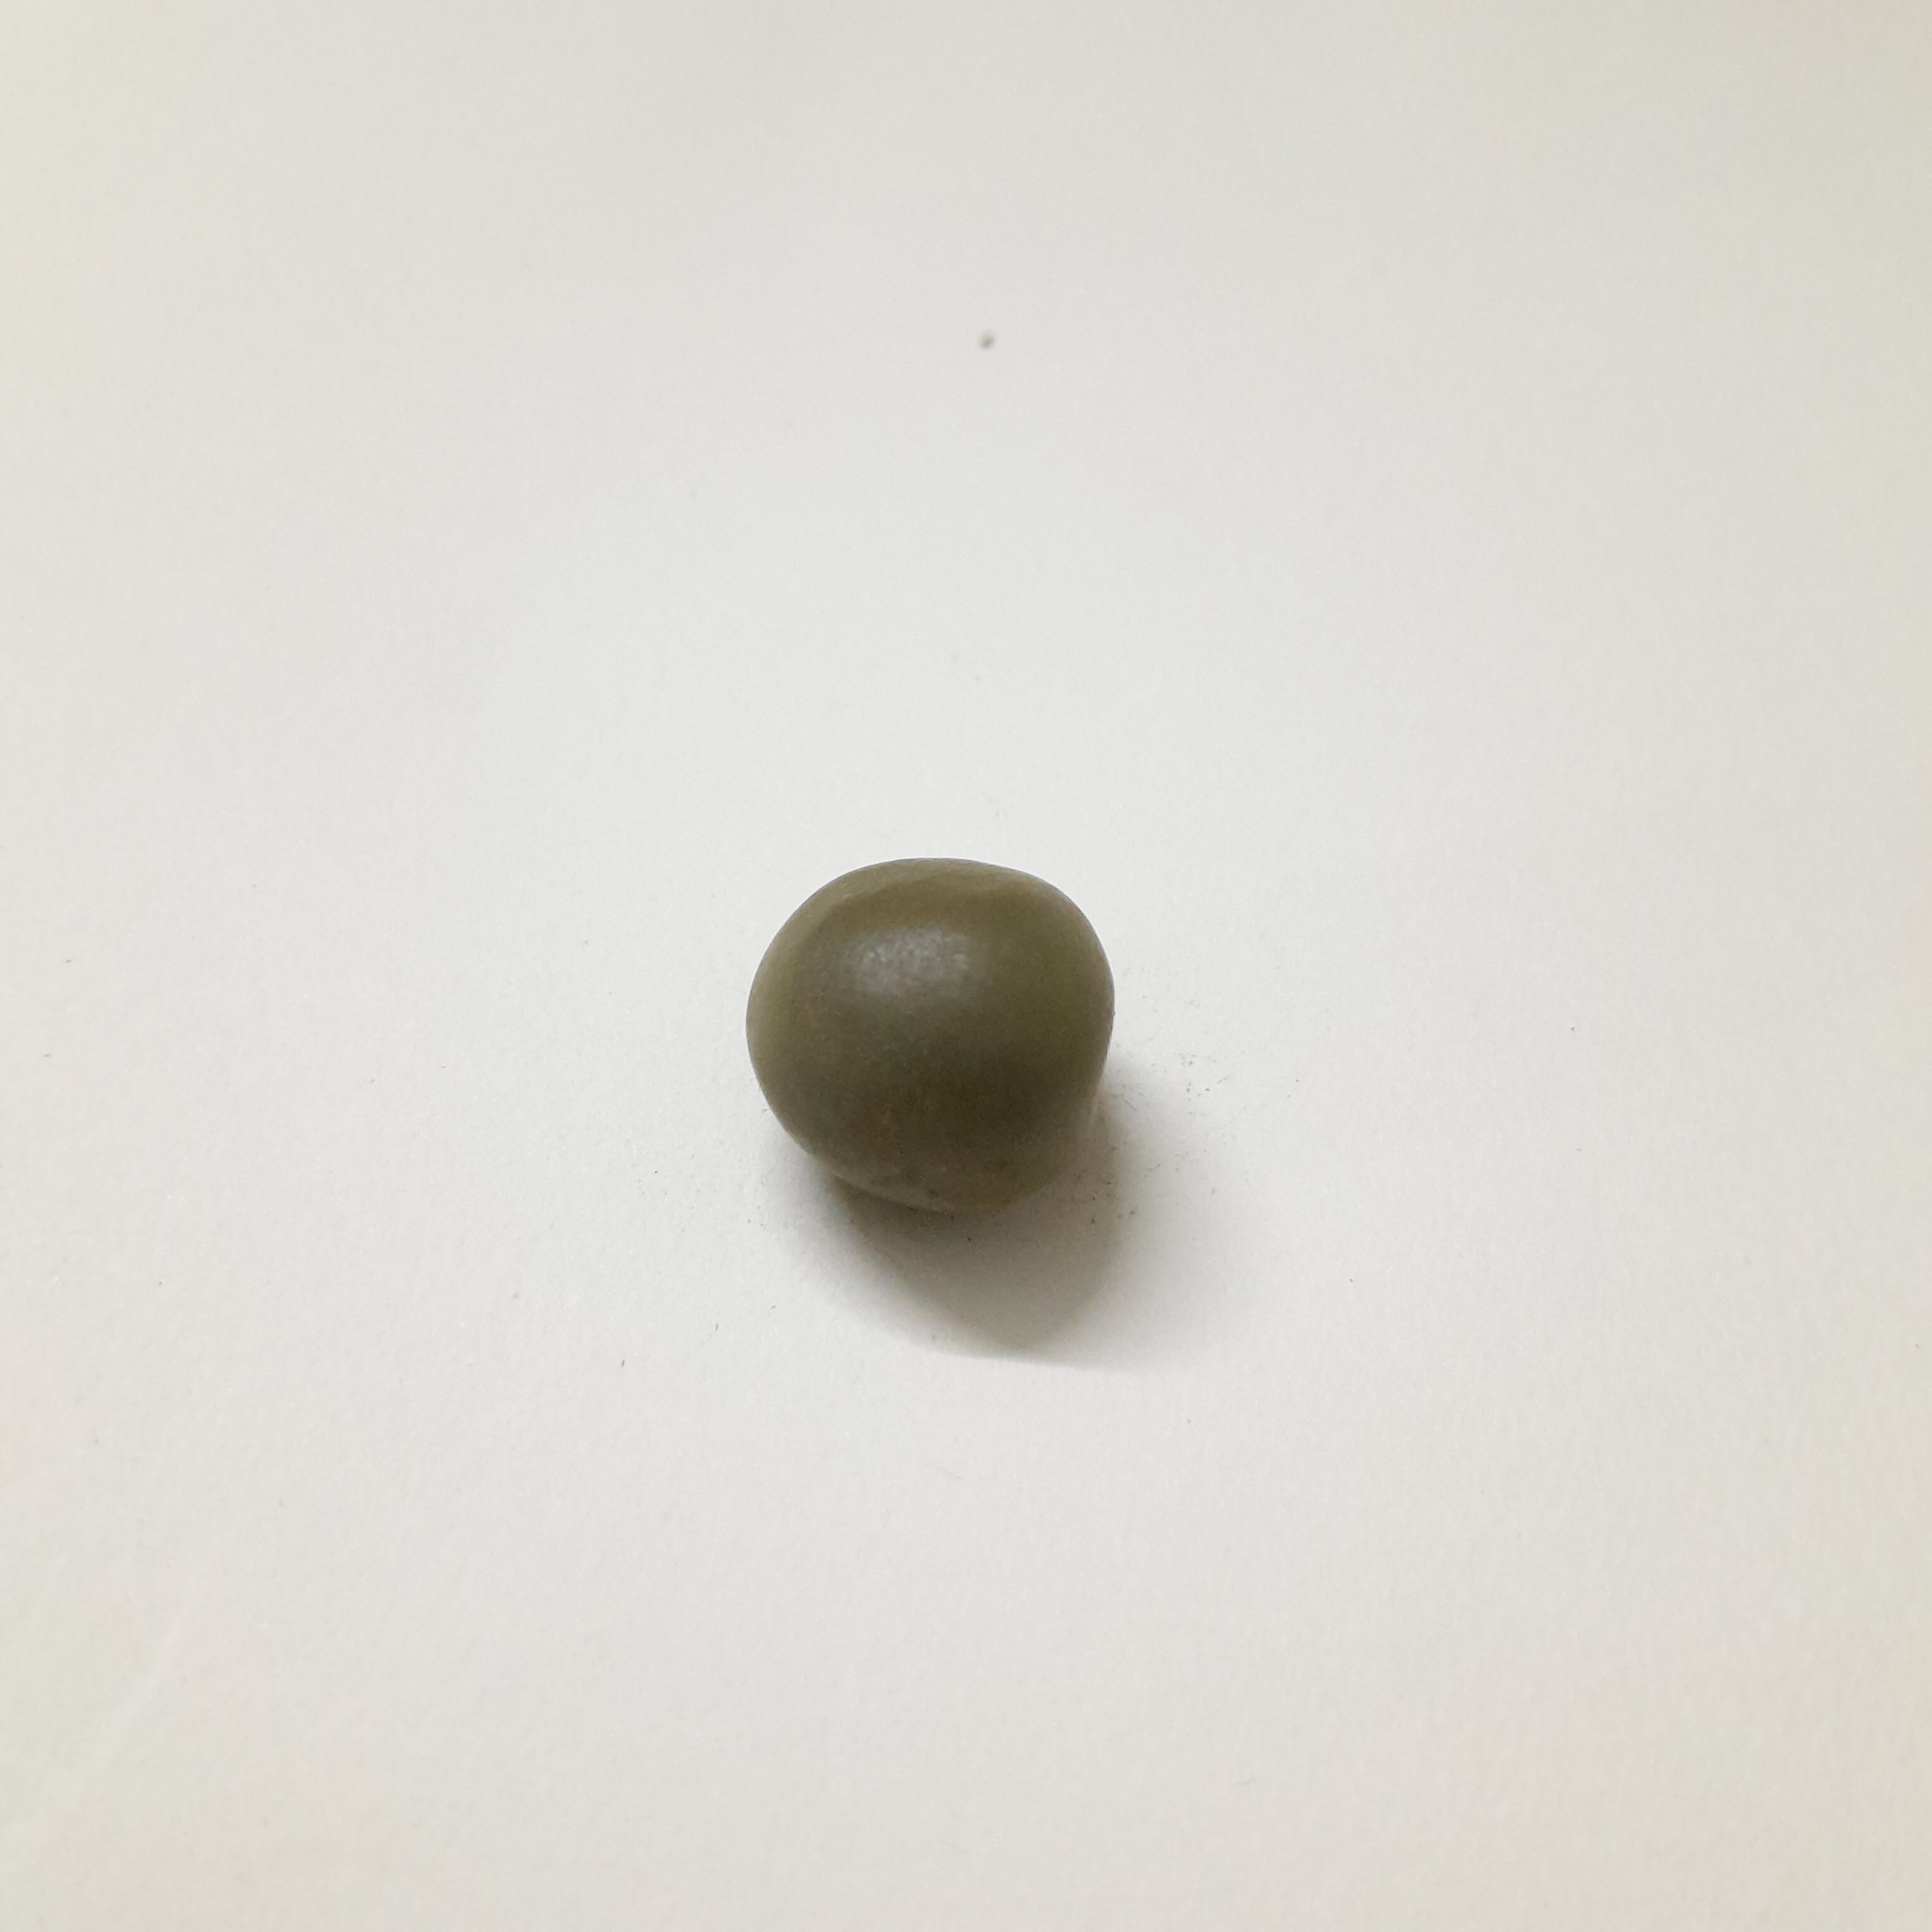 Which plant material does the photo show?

sagargota
